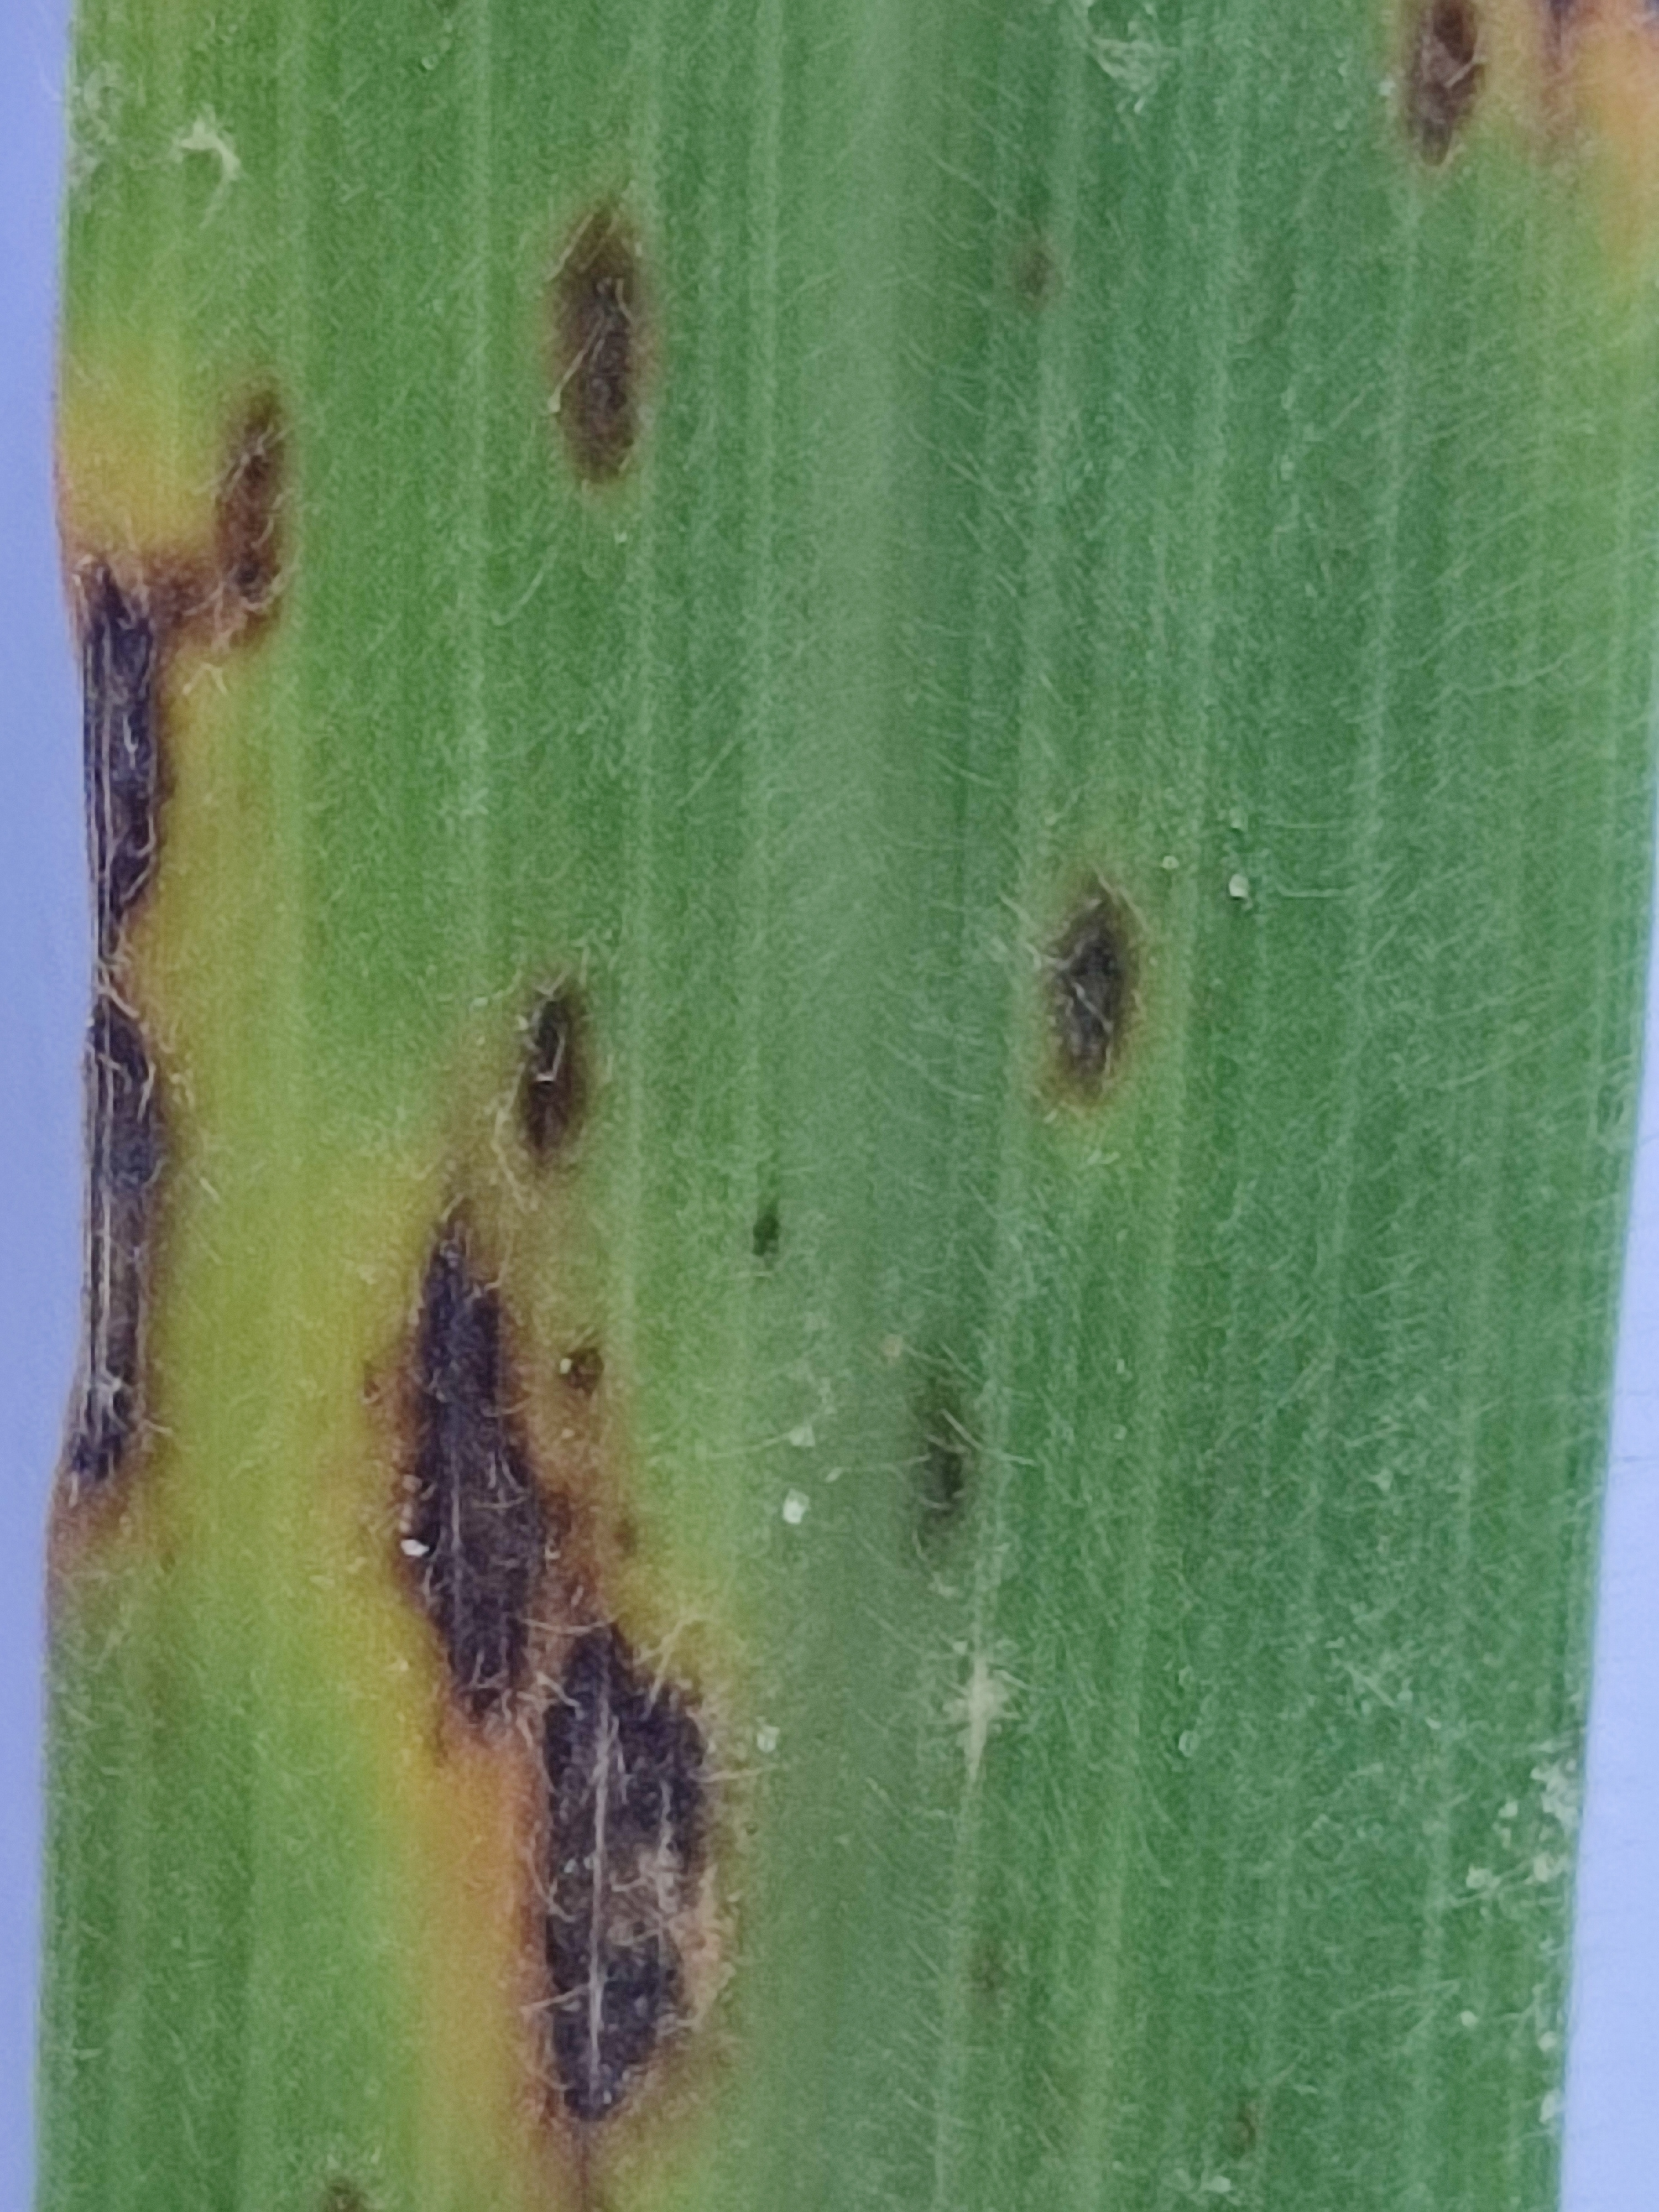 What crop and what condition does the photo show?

pearl millet, pyricularia sp.
